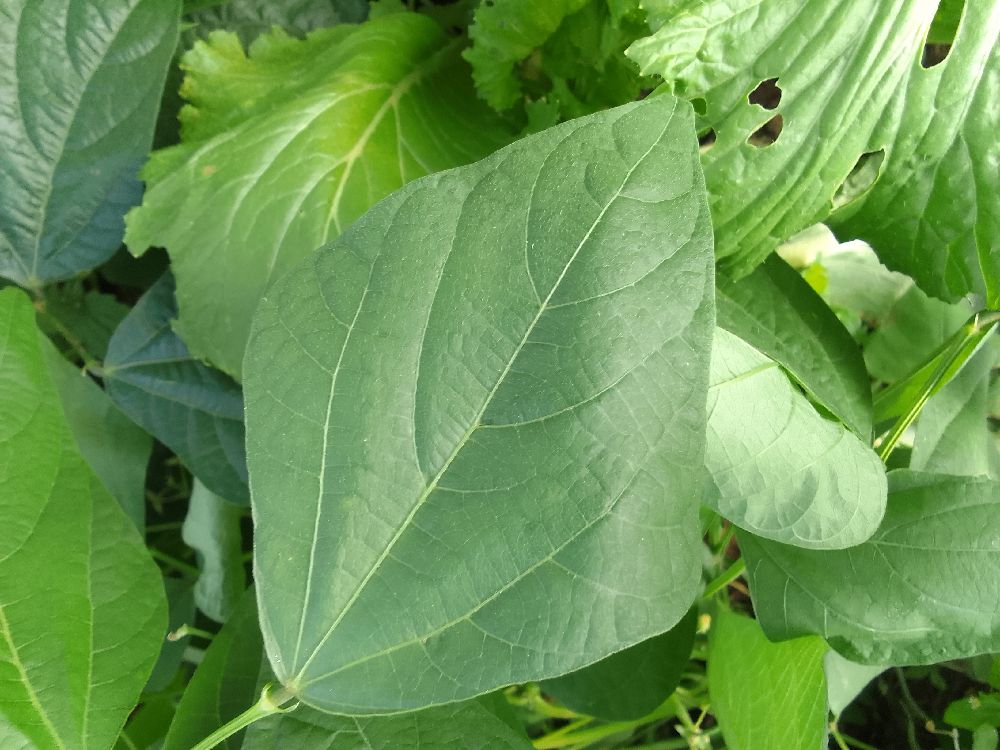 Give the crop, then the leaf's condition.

common bean, healthy
